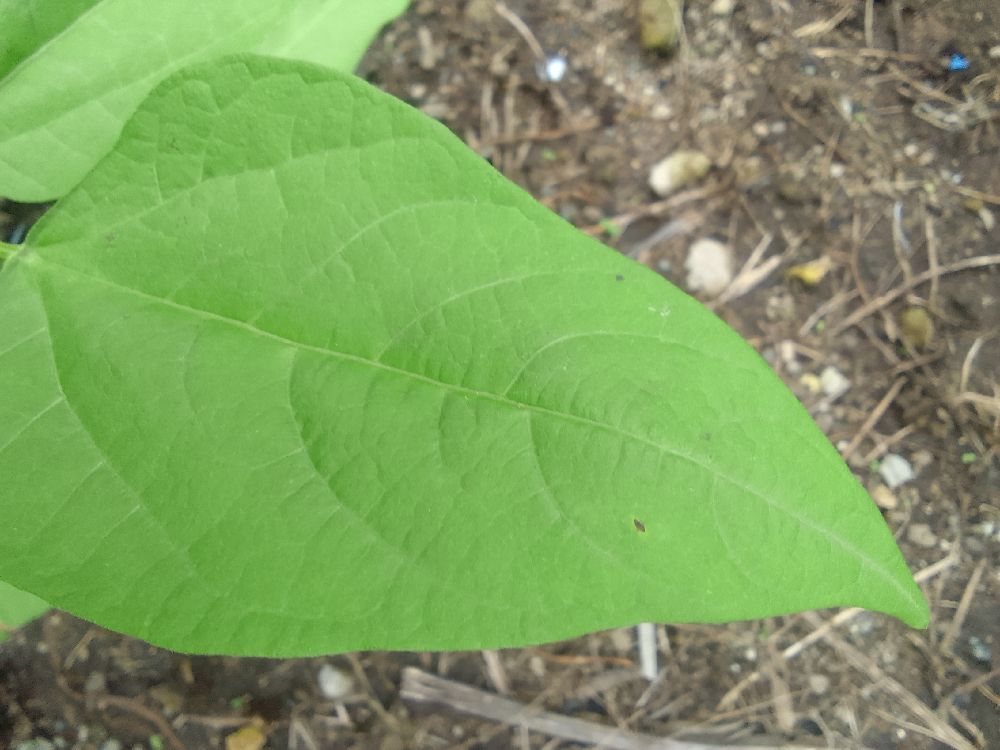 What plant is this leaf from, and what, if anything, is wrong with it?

common bean, healthy
